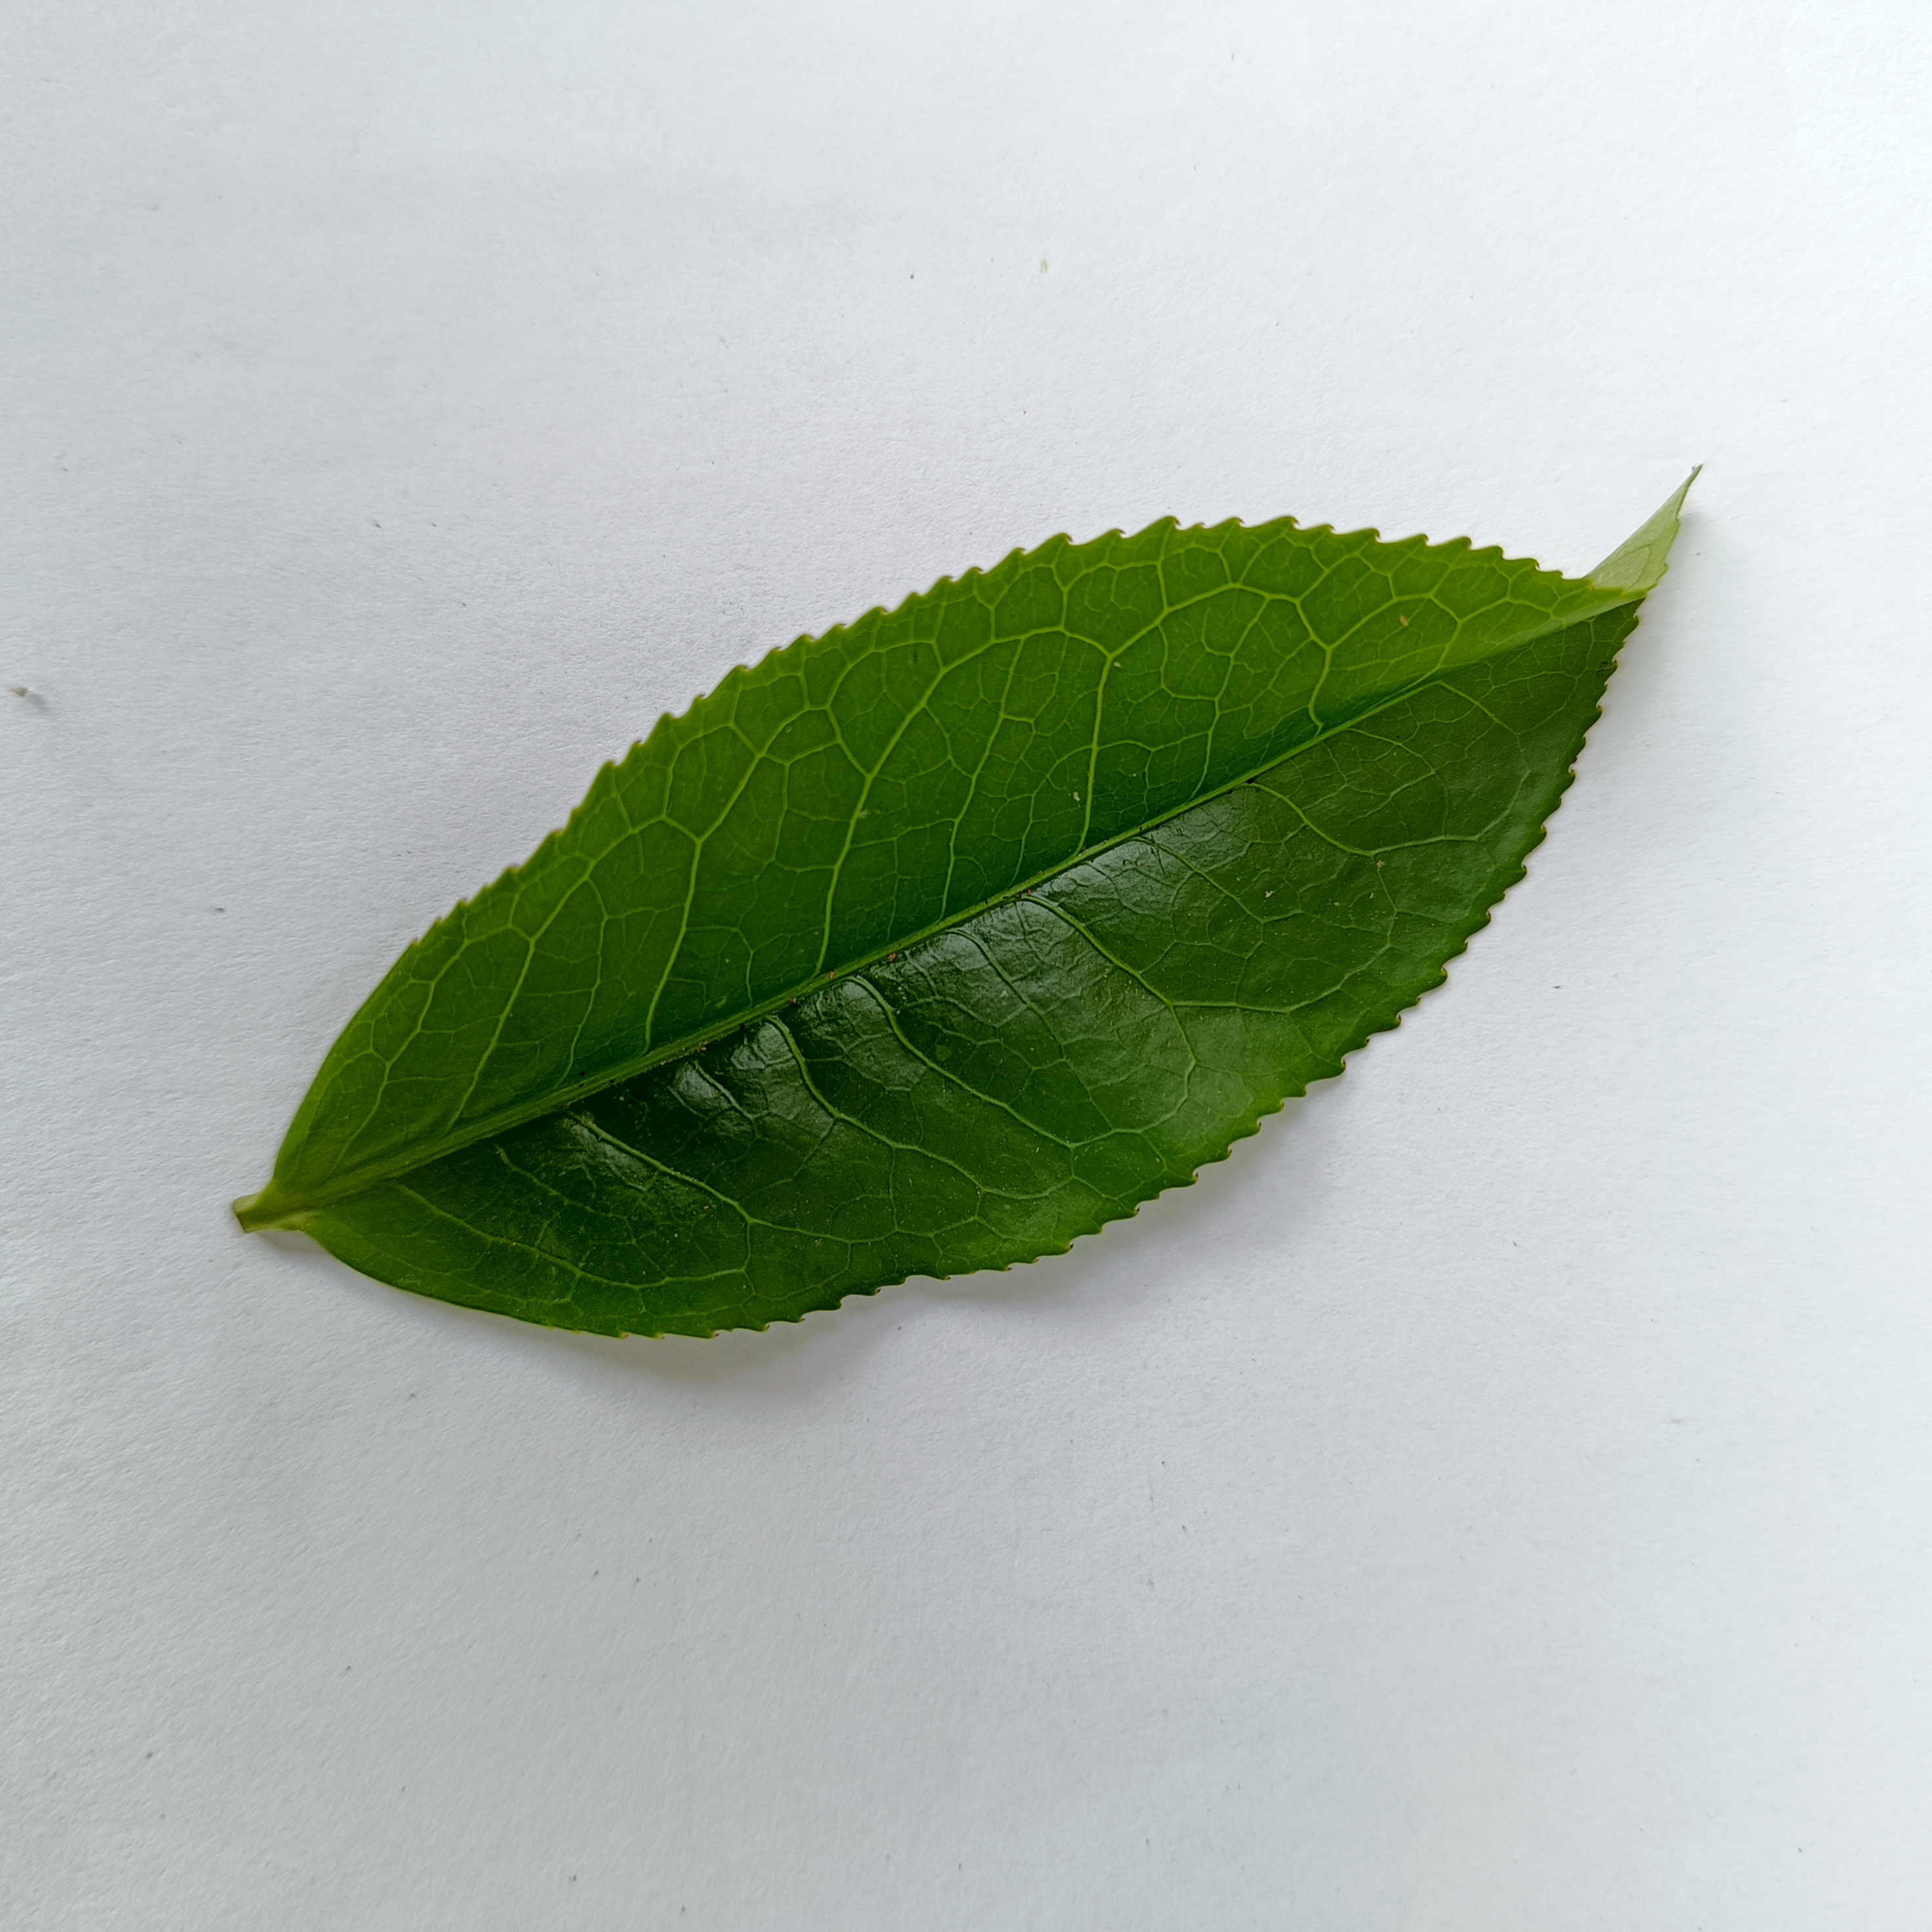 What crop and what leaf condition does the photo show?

tea, healthy
